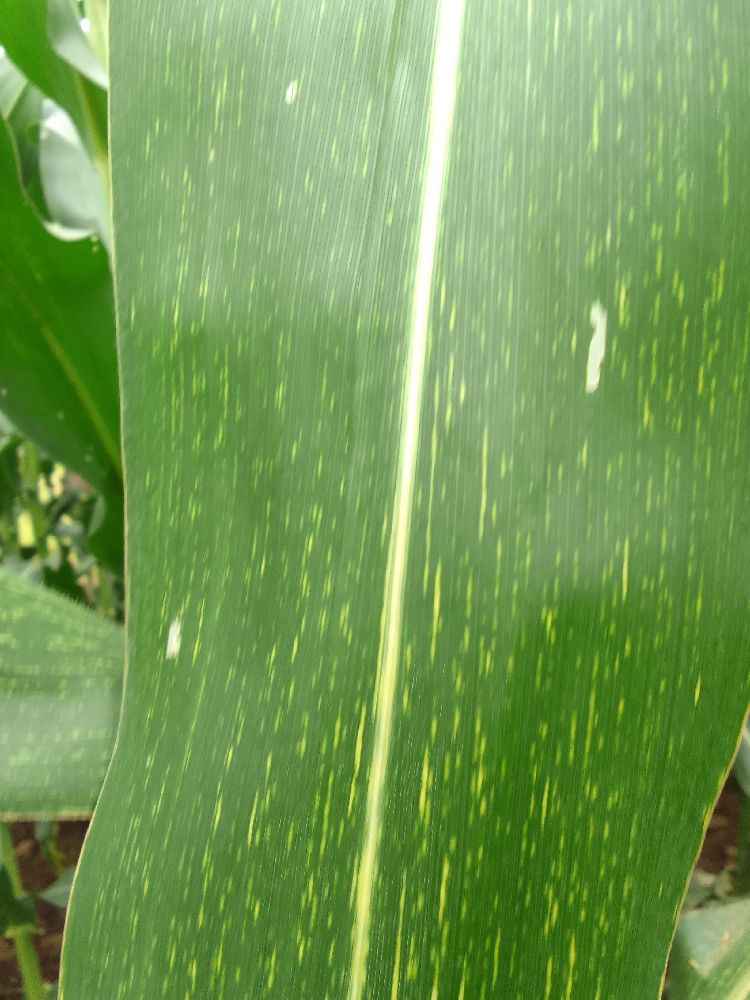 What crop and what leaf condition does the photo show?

maize, maize streak virus
